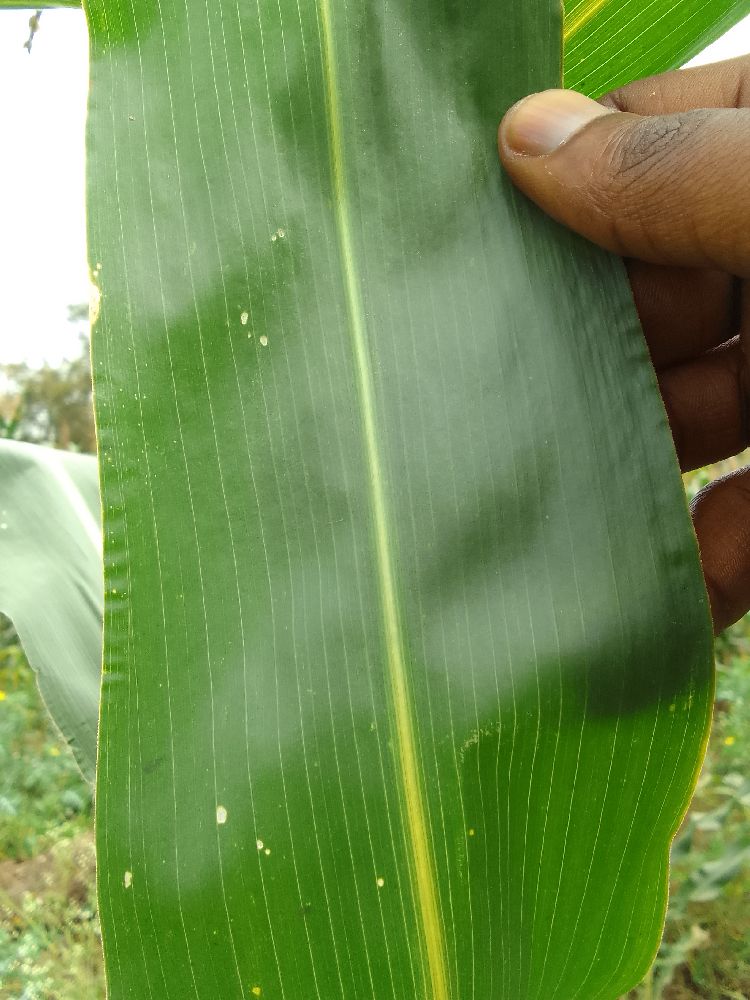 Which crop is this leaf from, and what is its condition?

maize, healthy
